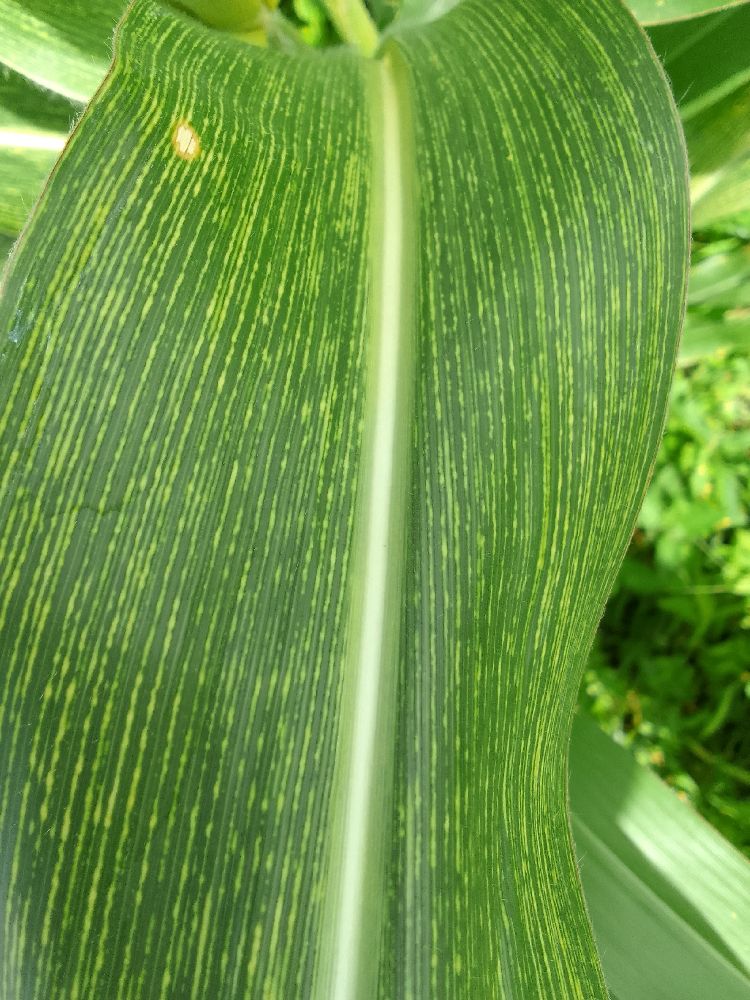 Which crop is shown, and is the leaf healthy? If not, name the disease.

maize, maize streak virus
